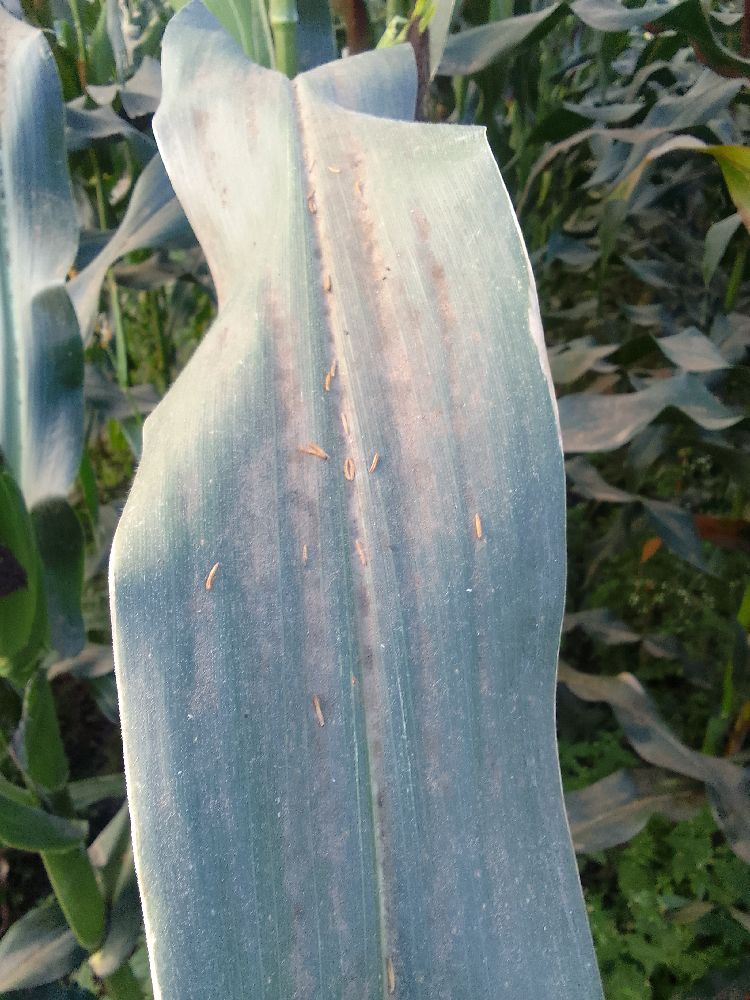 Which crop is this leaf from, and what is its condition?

maize, healthy
